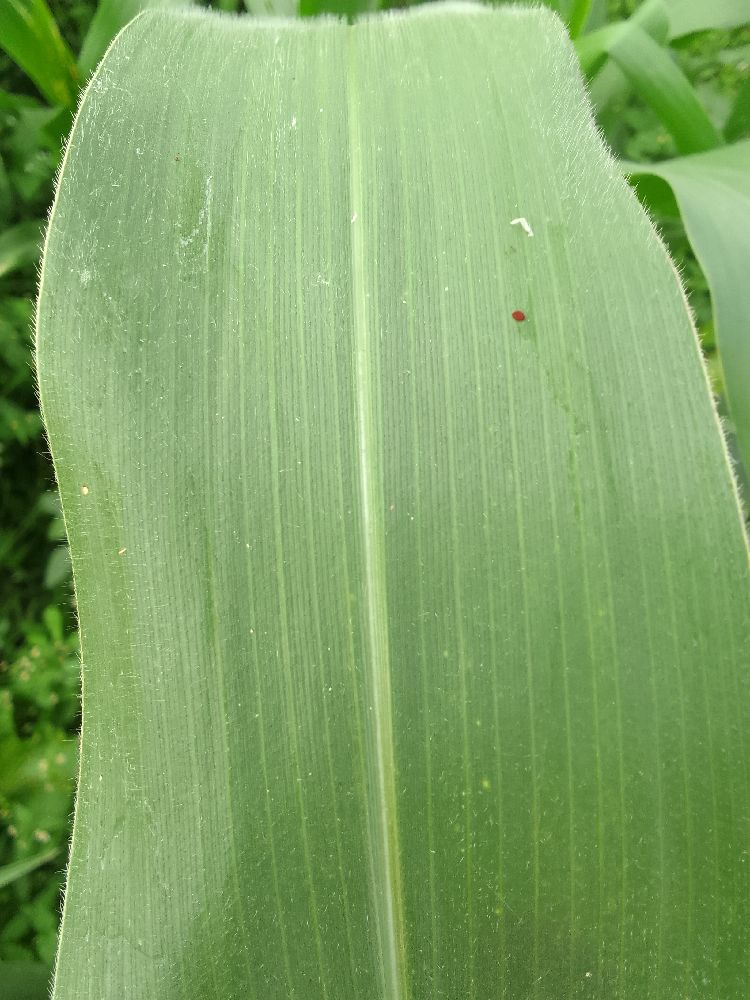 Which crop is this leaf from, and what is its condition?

maize, healthy
